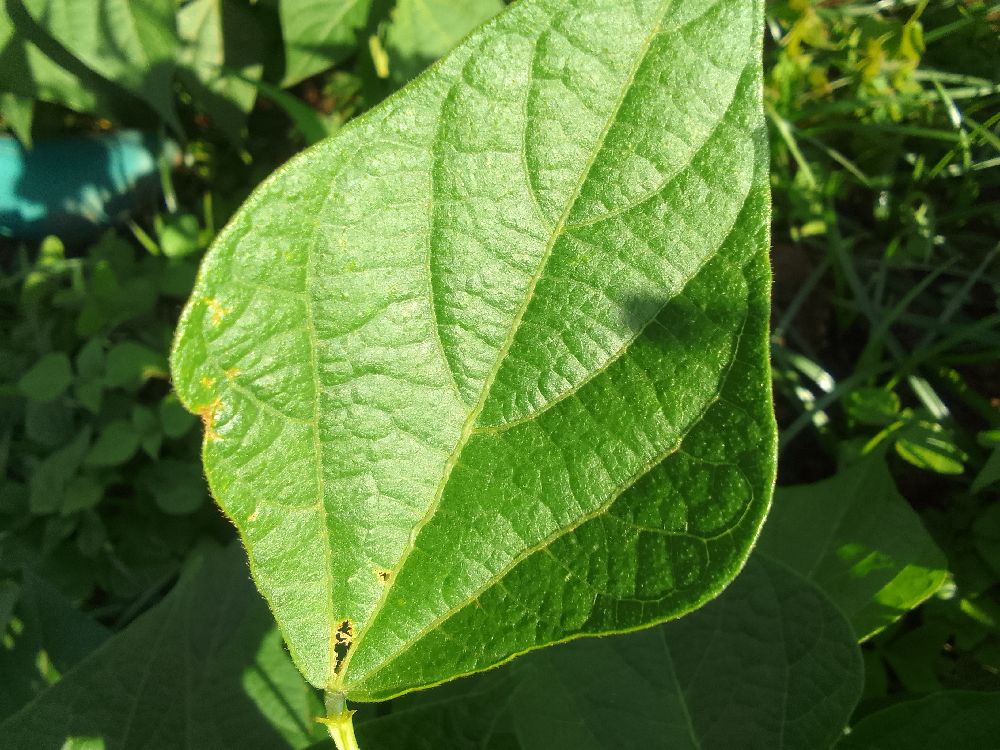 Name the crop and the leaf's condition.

common bean, healthy
